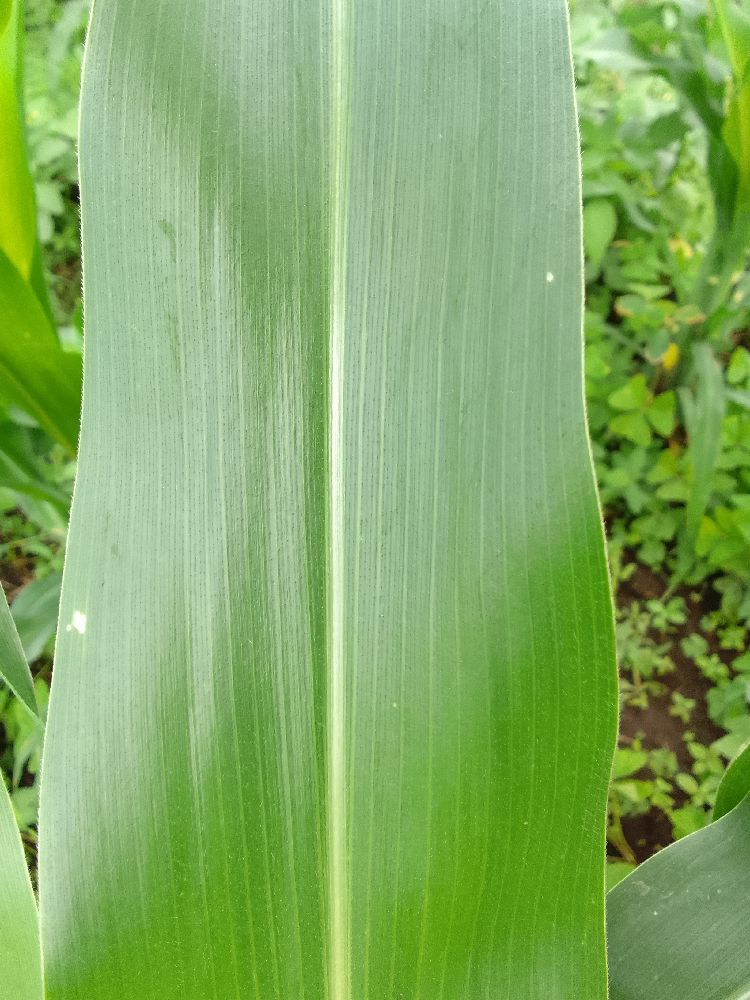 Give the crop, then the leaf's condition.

maize, healthy
